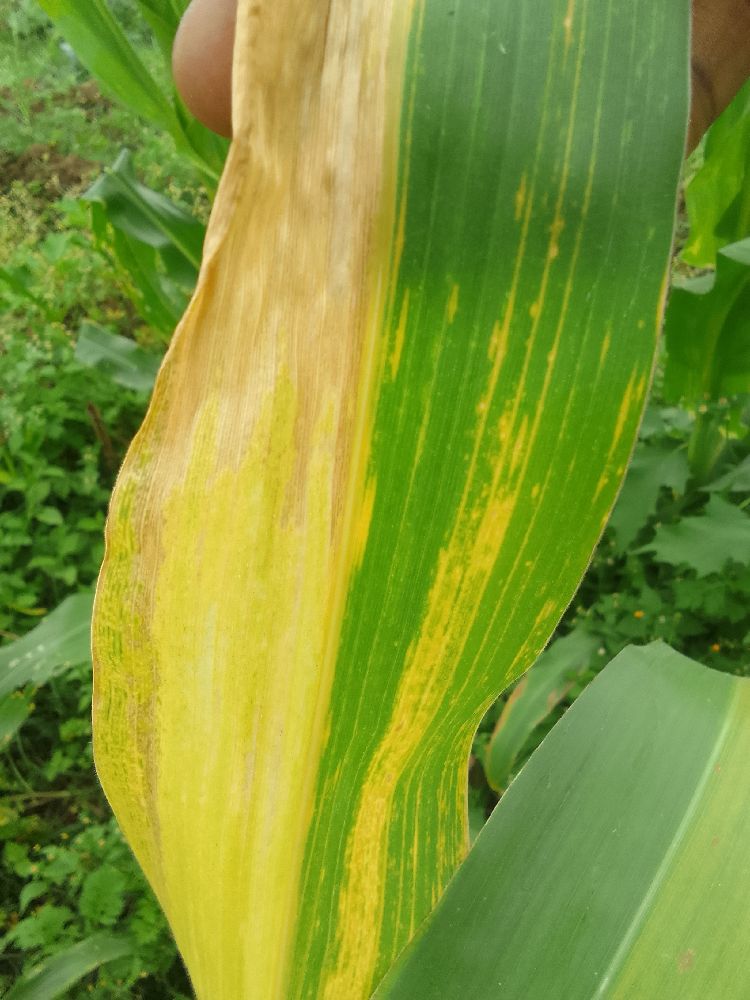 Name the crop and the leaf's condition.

maize, maize lethal necrosis
